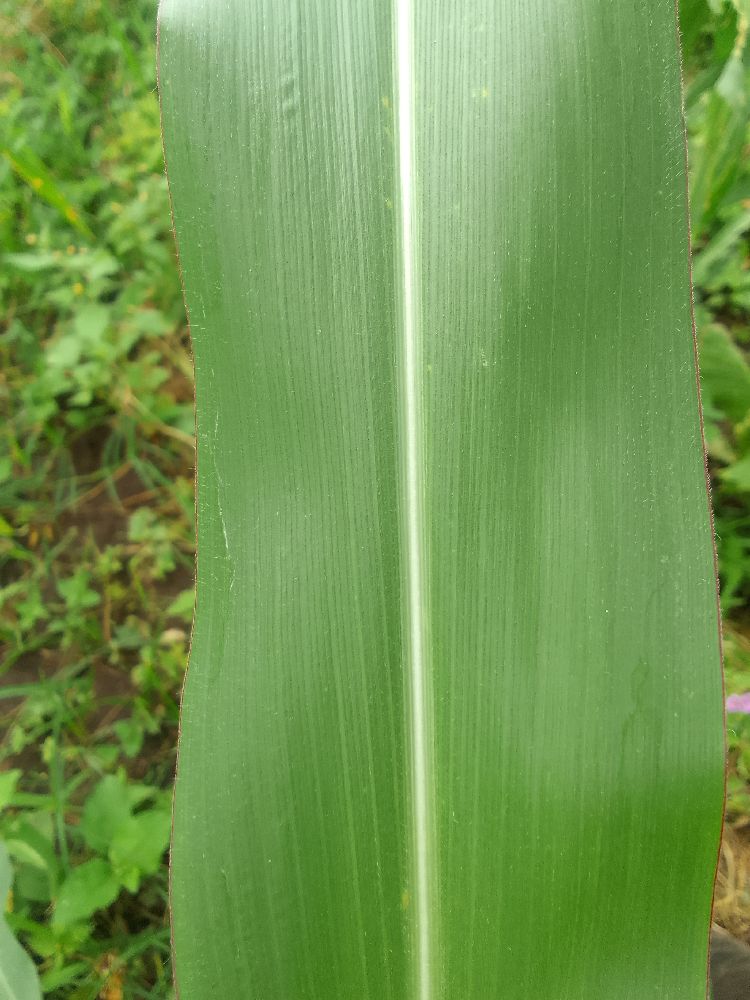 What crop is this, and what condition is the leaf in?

maize, healthy
